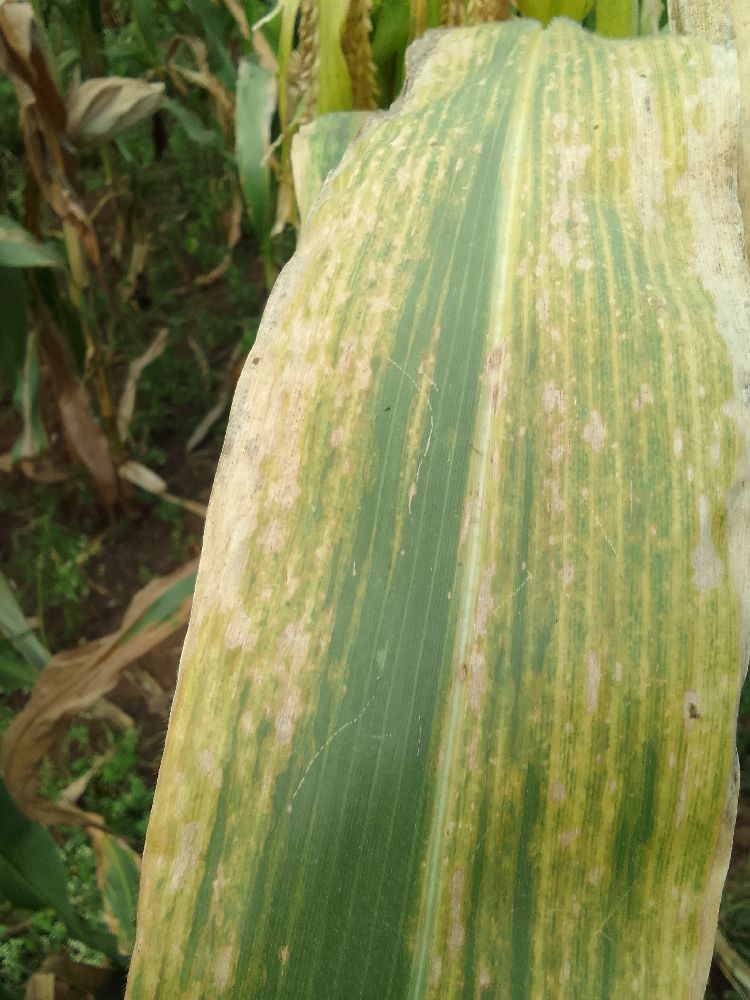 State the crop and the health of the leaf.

maize, maize lethal necrosis
